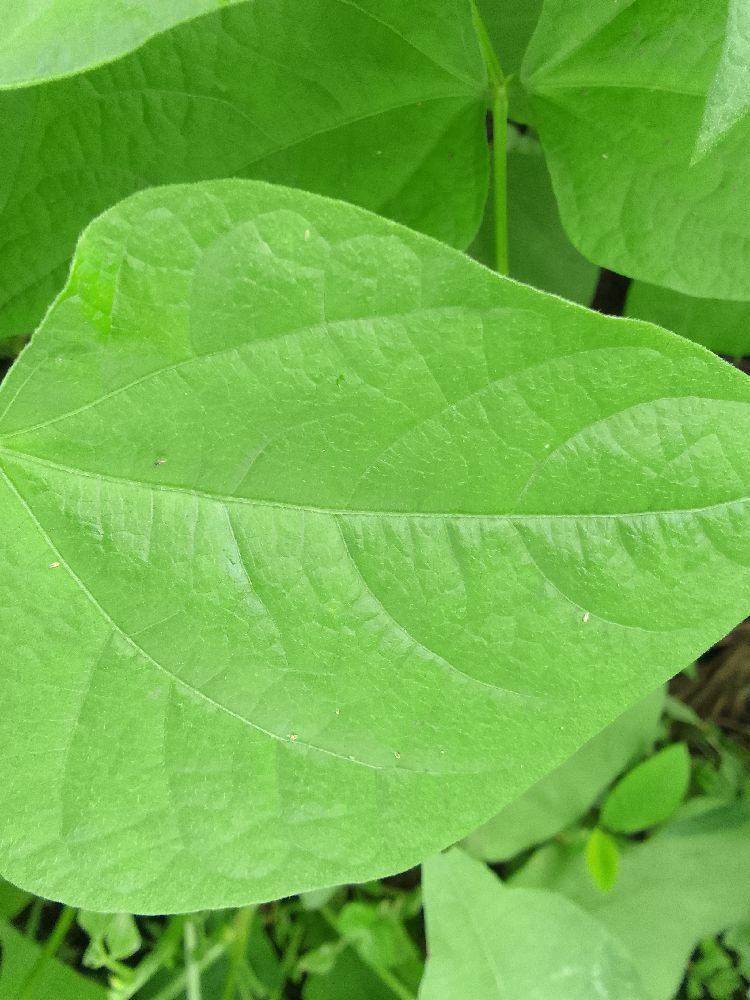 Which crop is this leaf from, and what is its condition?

common bean, healthy
